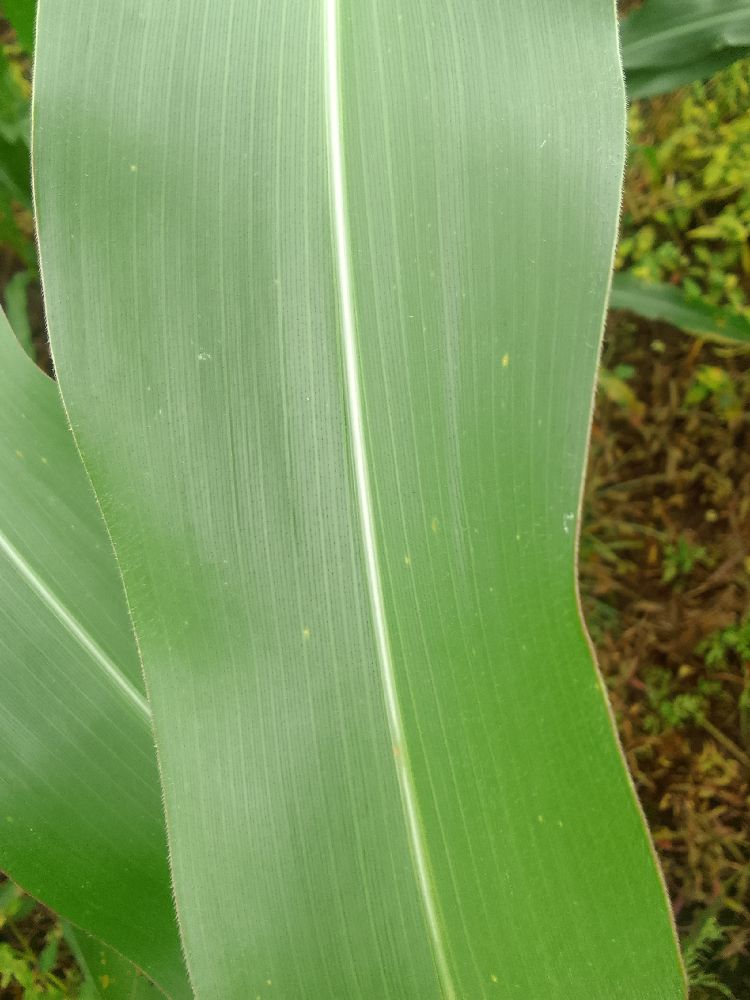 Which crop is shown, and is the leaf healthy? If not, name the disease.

maize, healthy
